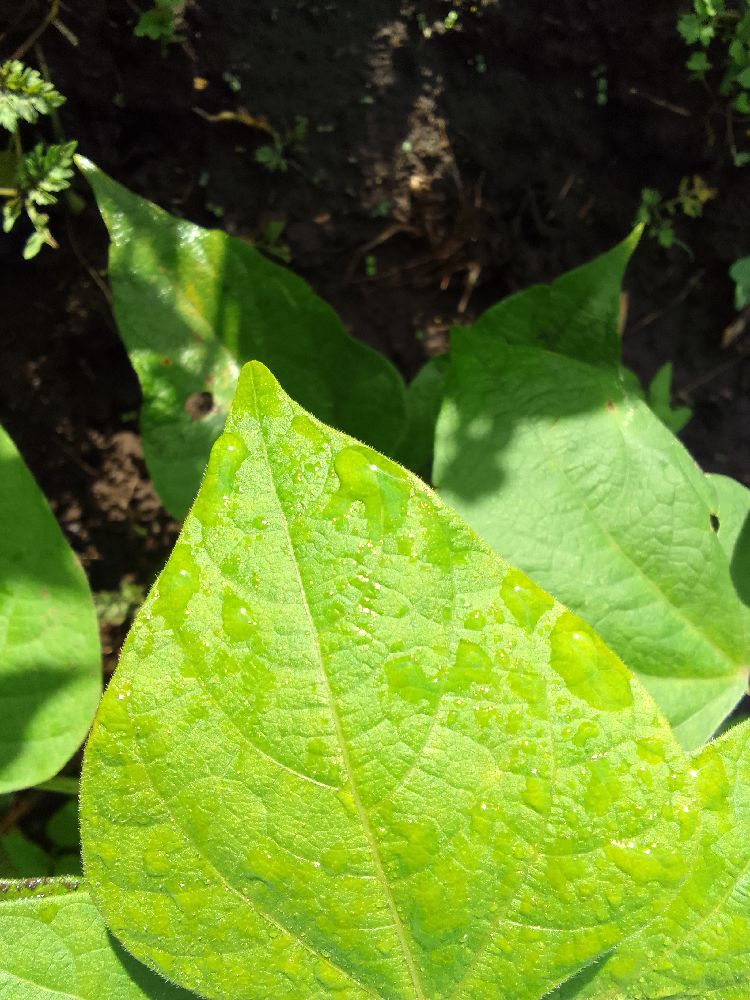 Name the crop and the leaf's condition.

common bean, healthy
